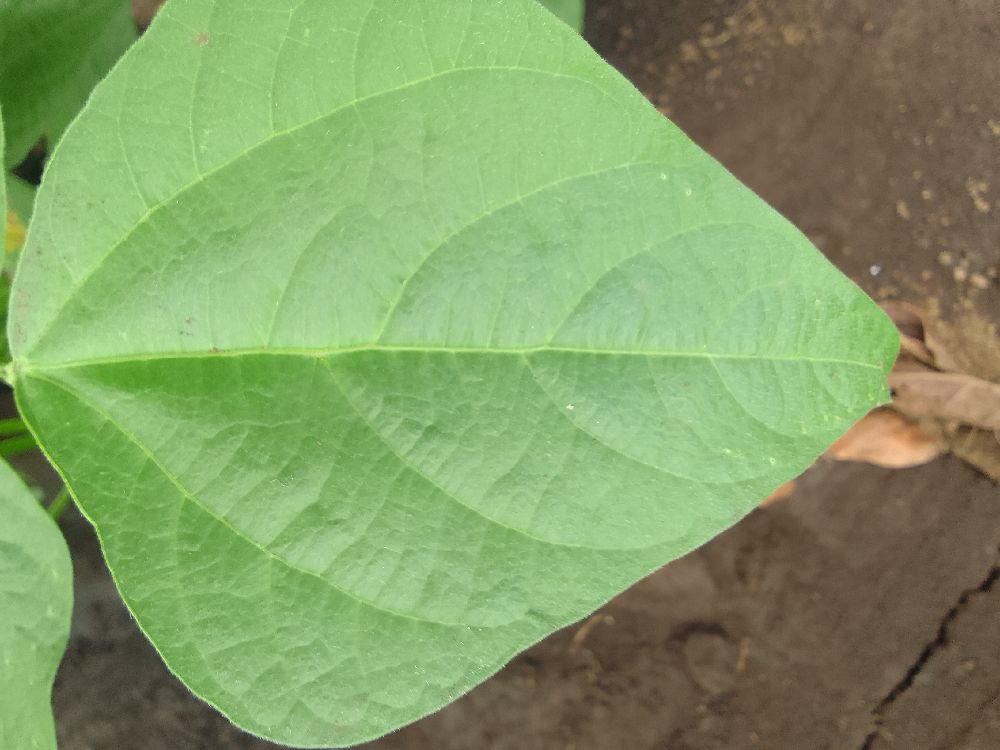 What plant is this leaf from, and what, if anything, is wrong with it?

common bean, healthy
